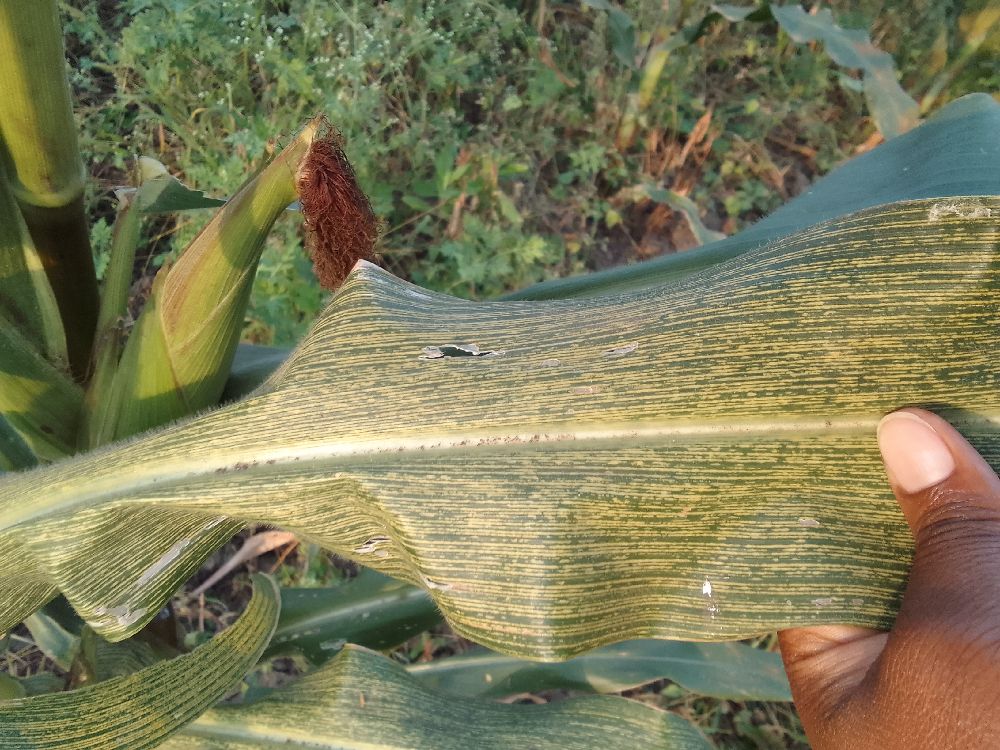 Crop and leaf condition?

maize, maize streak virus
